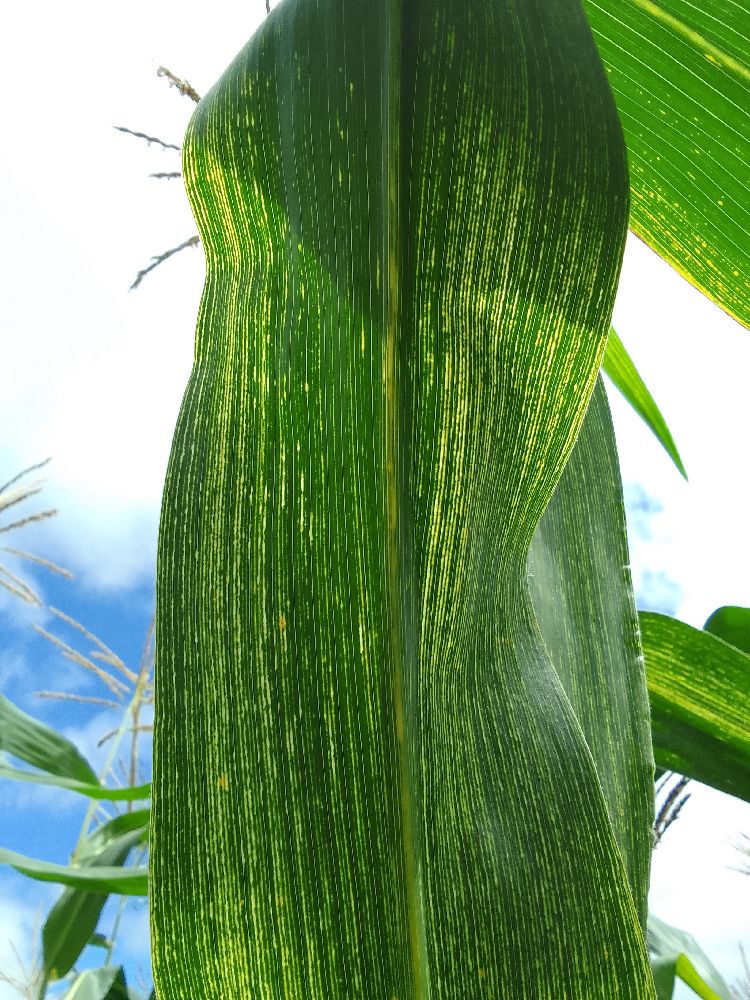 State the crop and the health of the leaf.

maize, maize streak virus
